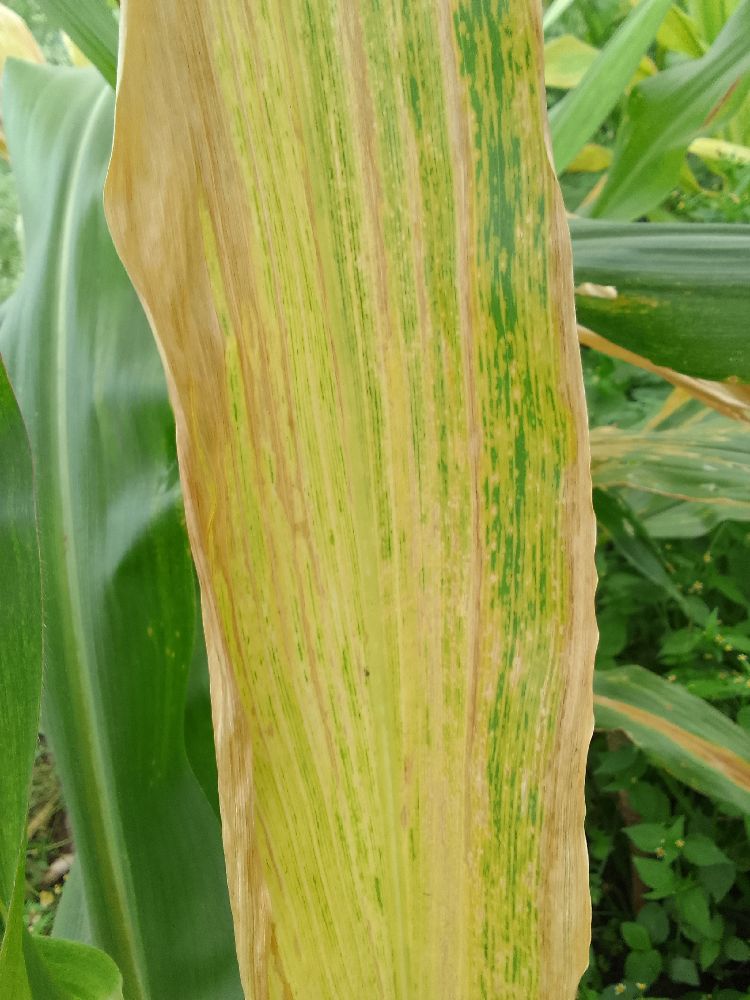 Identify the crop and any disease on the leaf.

maize, maize lethal necrosis
